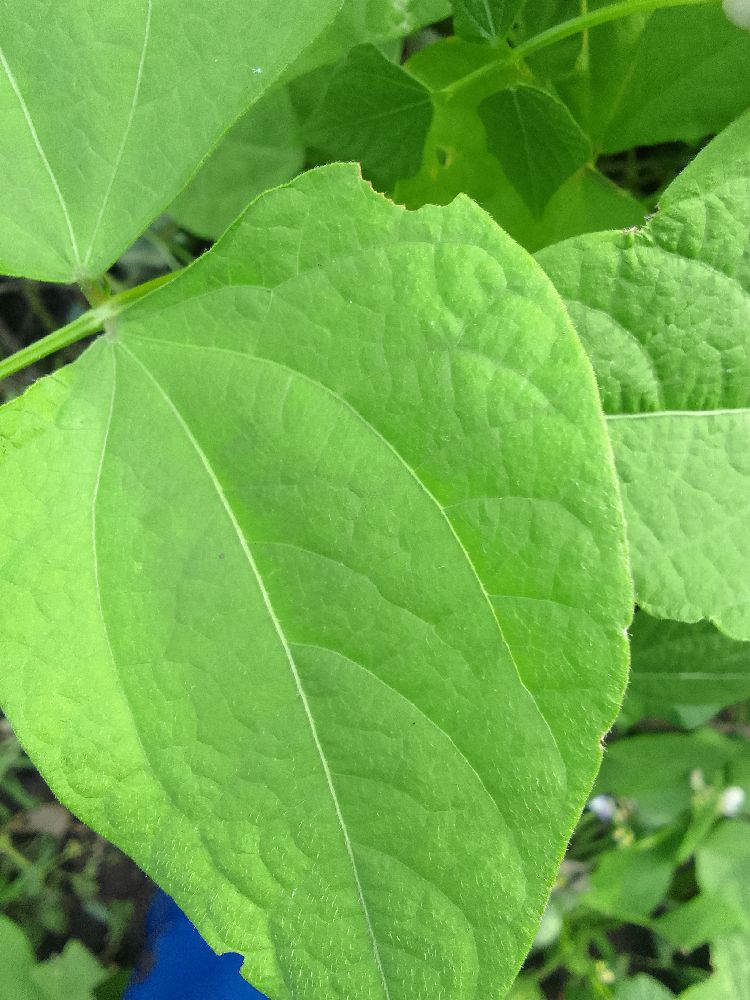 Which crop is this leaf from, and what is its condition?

common bean, healthy
